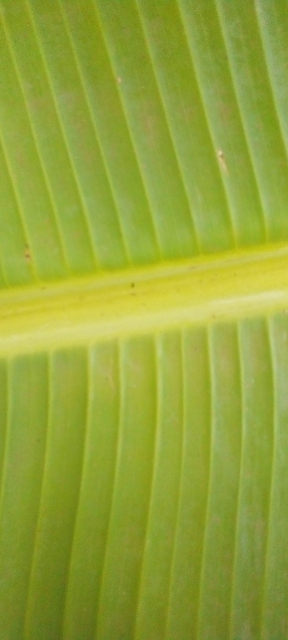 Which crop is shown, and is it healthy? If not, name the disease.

banana, healthy
